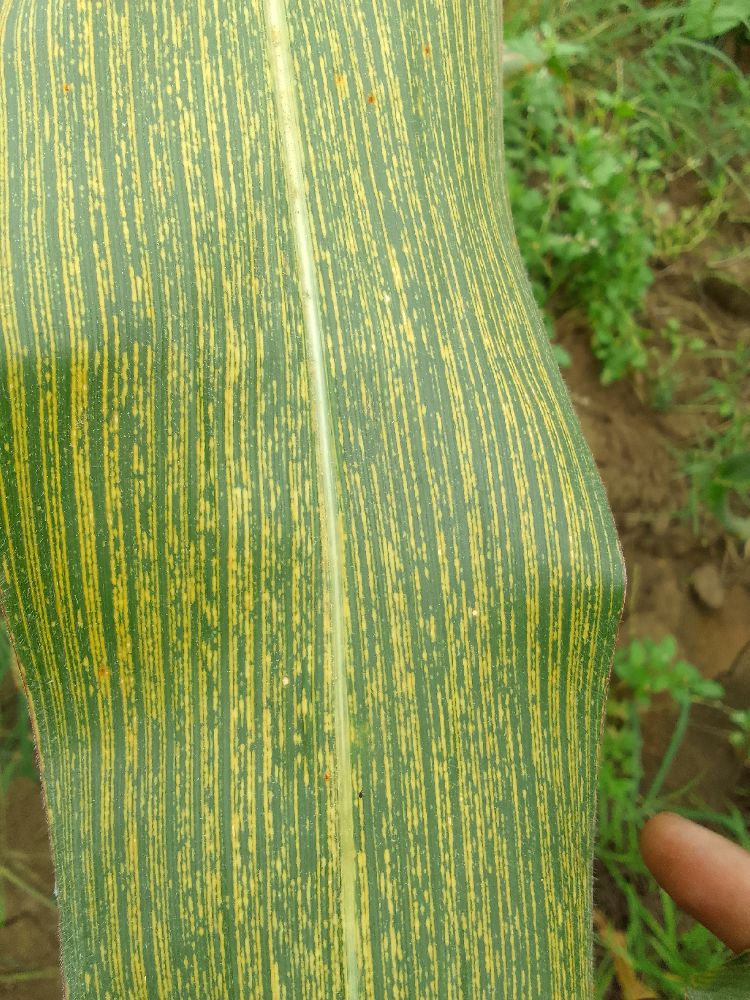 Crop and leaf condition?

maize, maize streak virus
